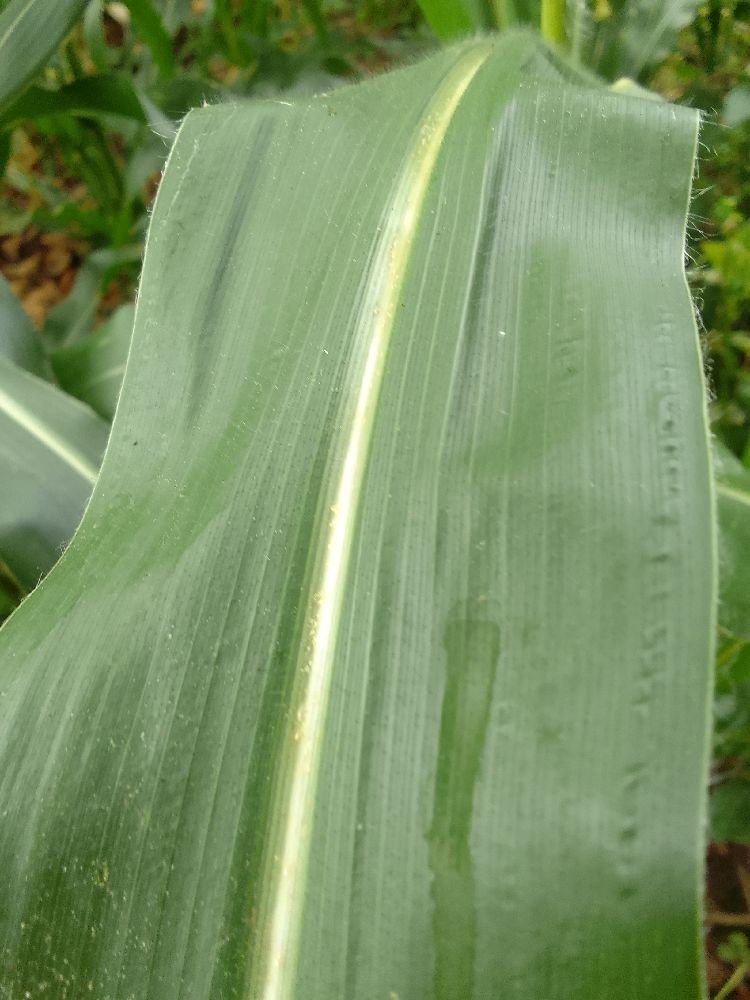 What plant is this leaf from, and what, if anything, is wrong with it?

maize, healthy
